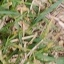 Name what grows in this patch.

grass
